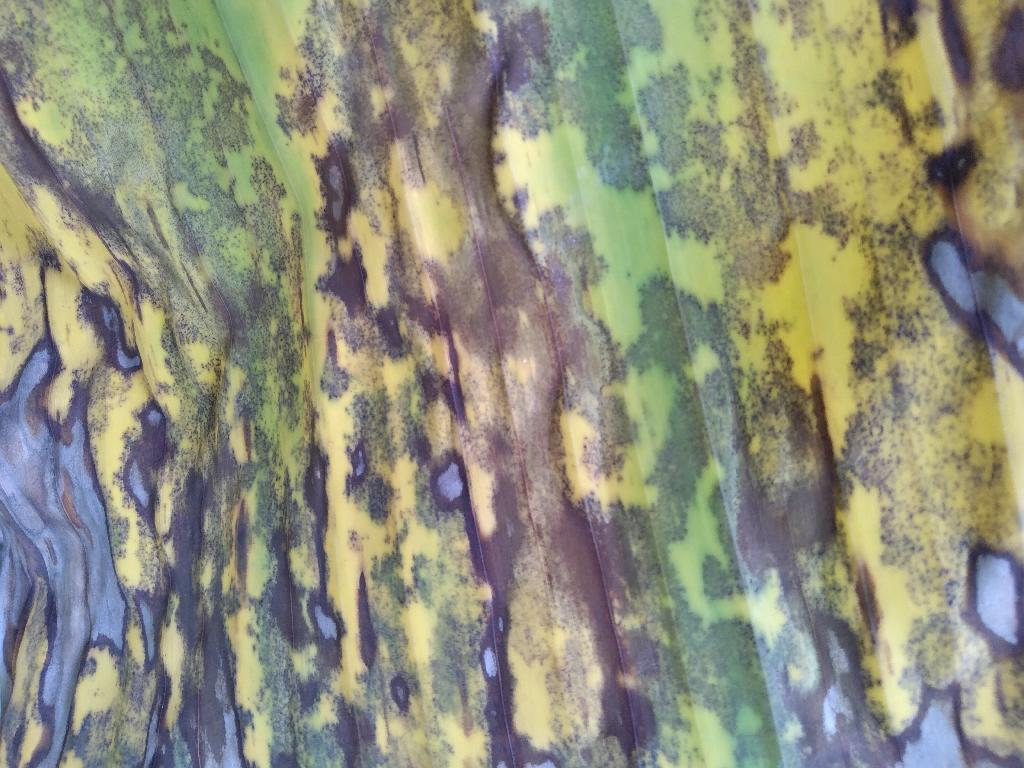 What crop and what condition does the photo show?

banana, black sigatoka
